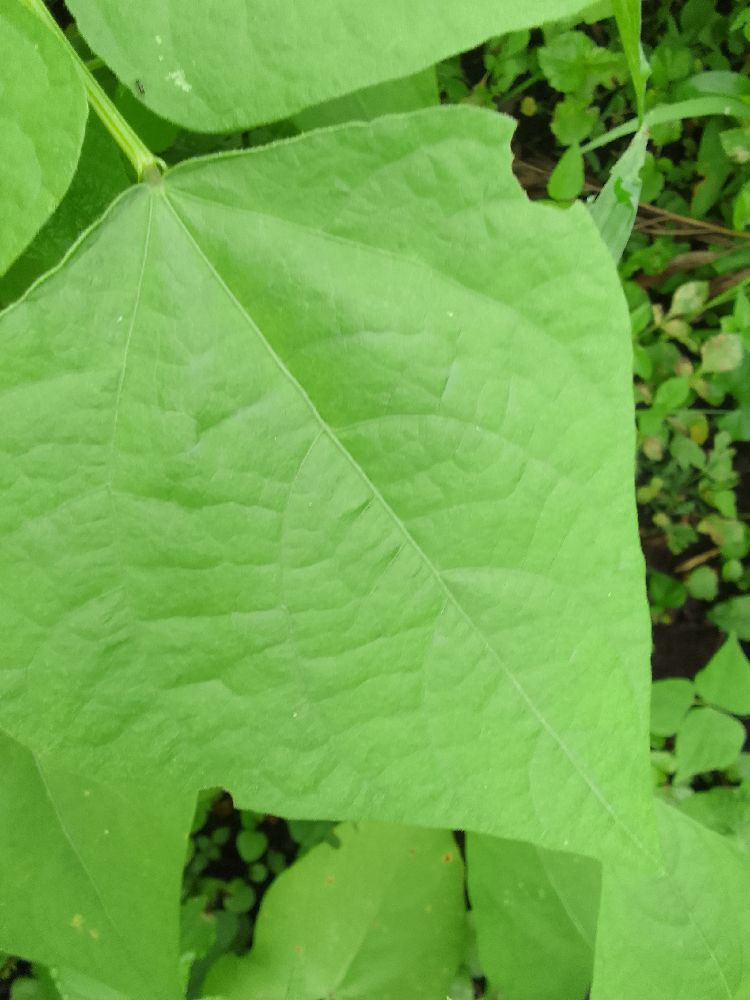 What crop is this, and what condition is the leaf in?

common bean, healthy
